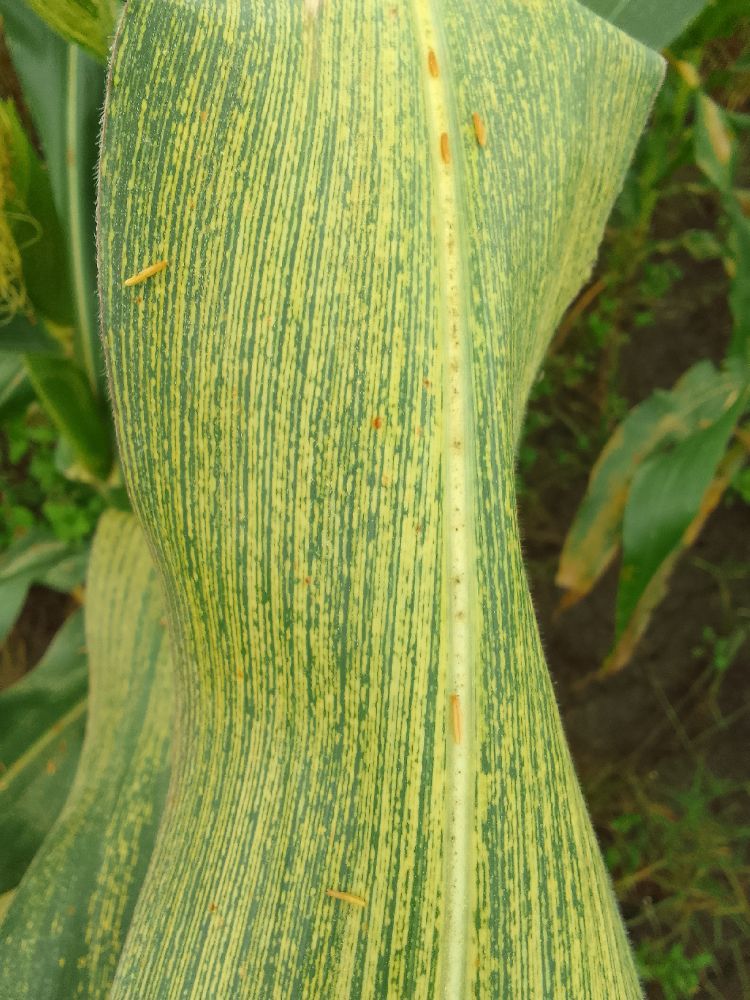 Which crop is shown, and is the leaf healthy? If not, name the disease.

maize, maize streak virus
